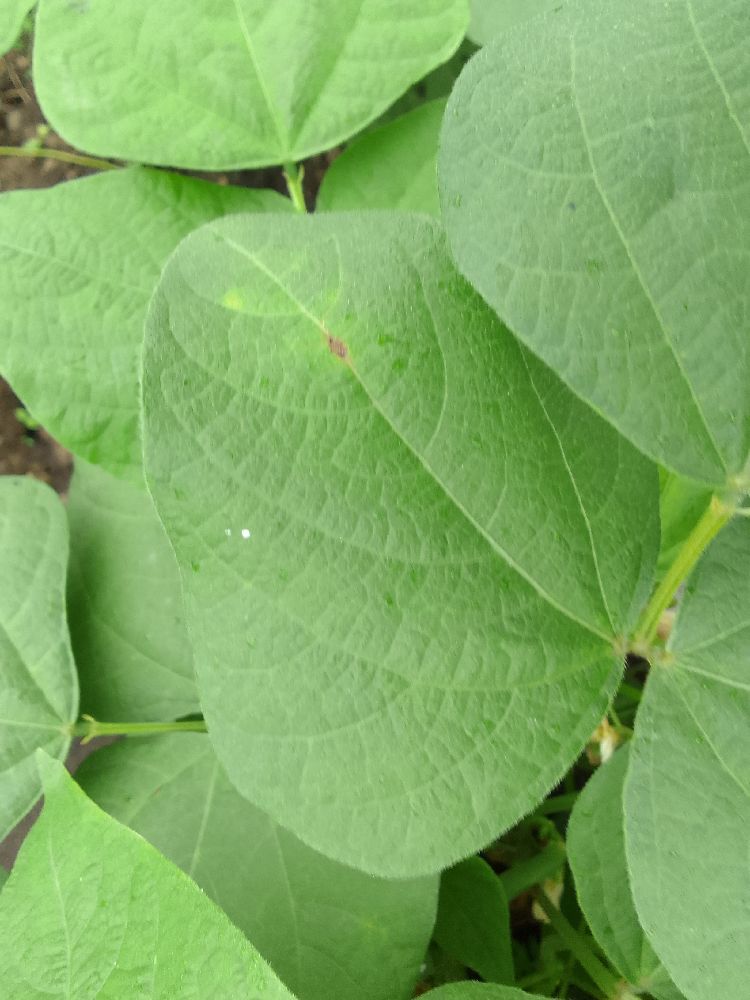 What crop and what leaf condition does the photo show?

common bean, healthy
